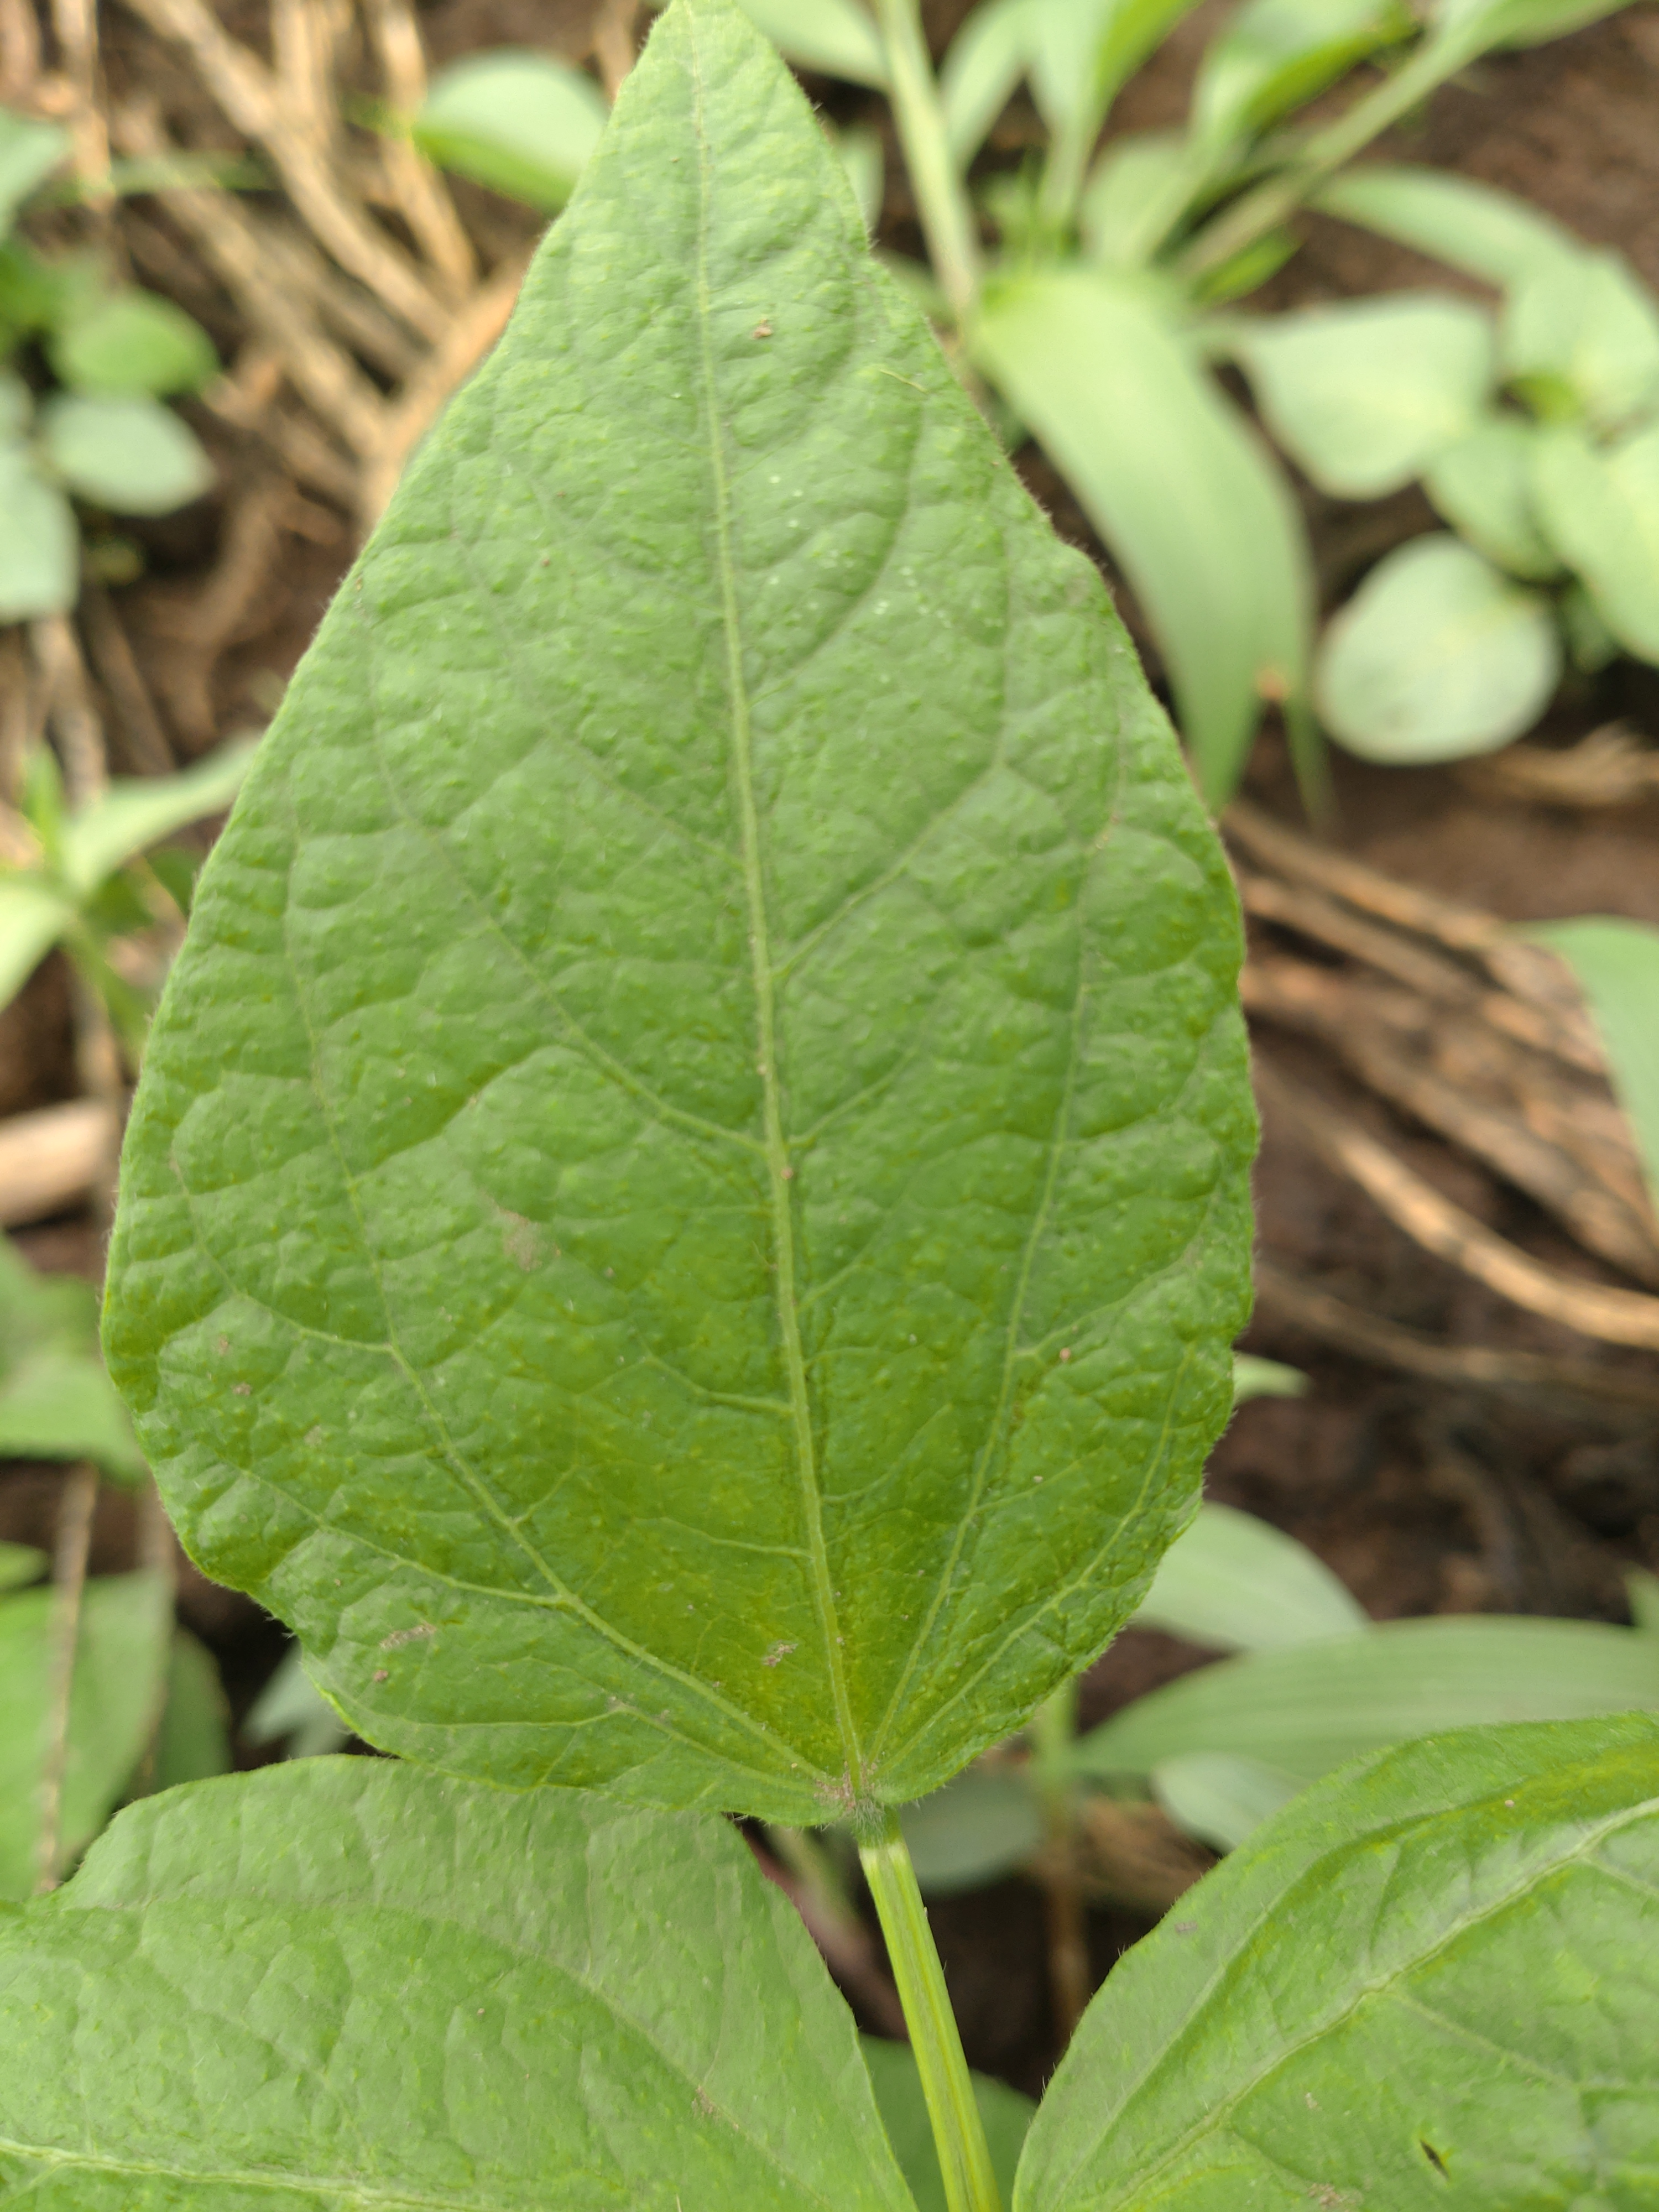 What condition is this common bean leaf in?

healthy
